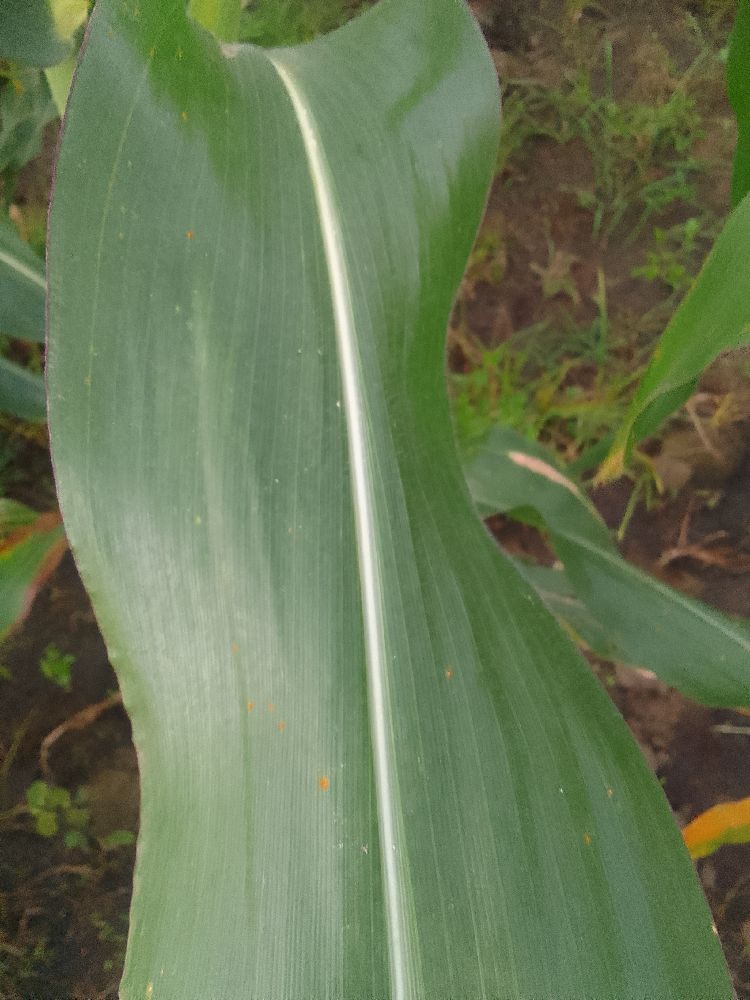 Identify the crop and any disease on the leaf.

common bean, healthy
